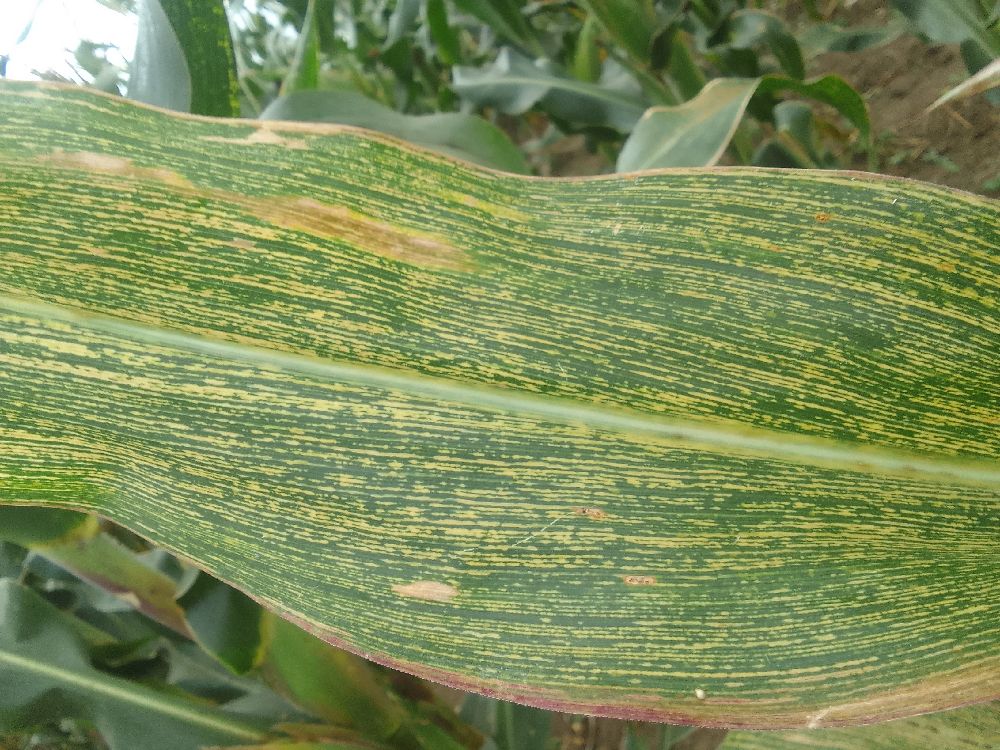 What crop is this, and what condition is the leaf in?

maize, maize streak virus
